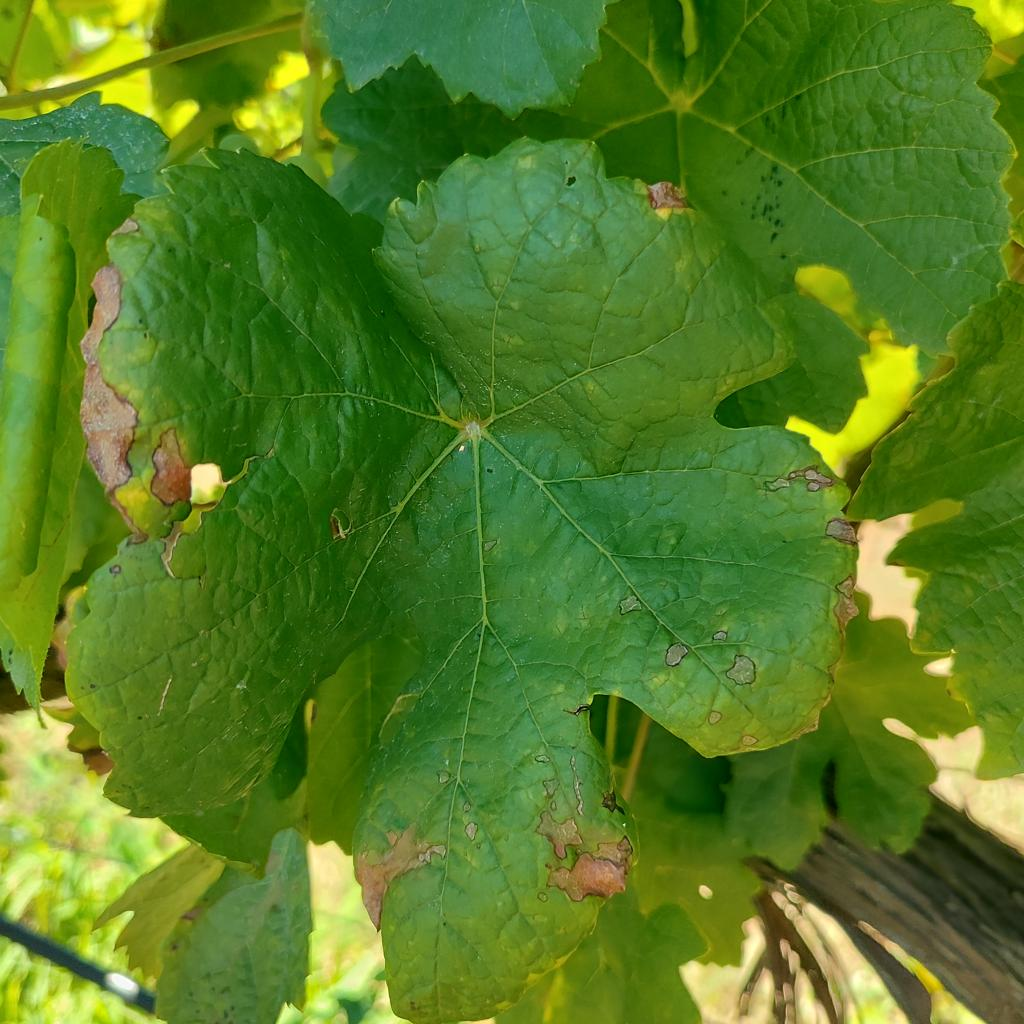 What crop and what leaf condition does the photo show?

grapevine, downy mildew
